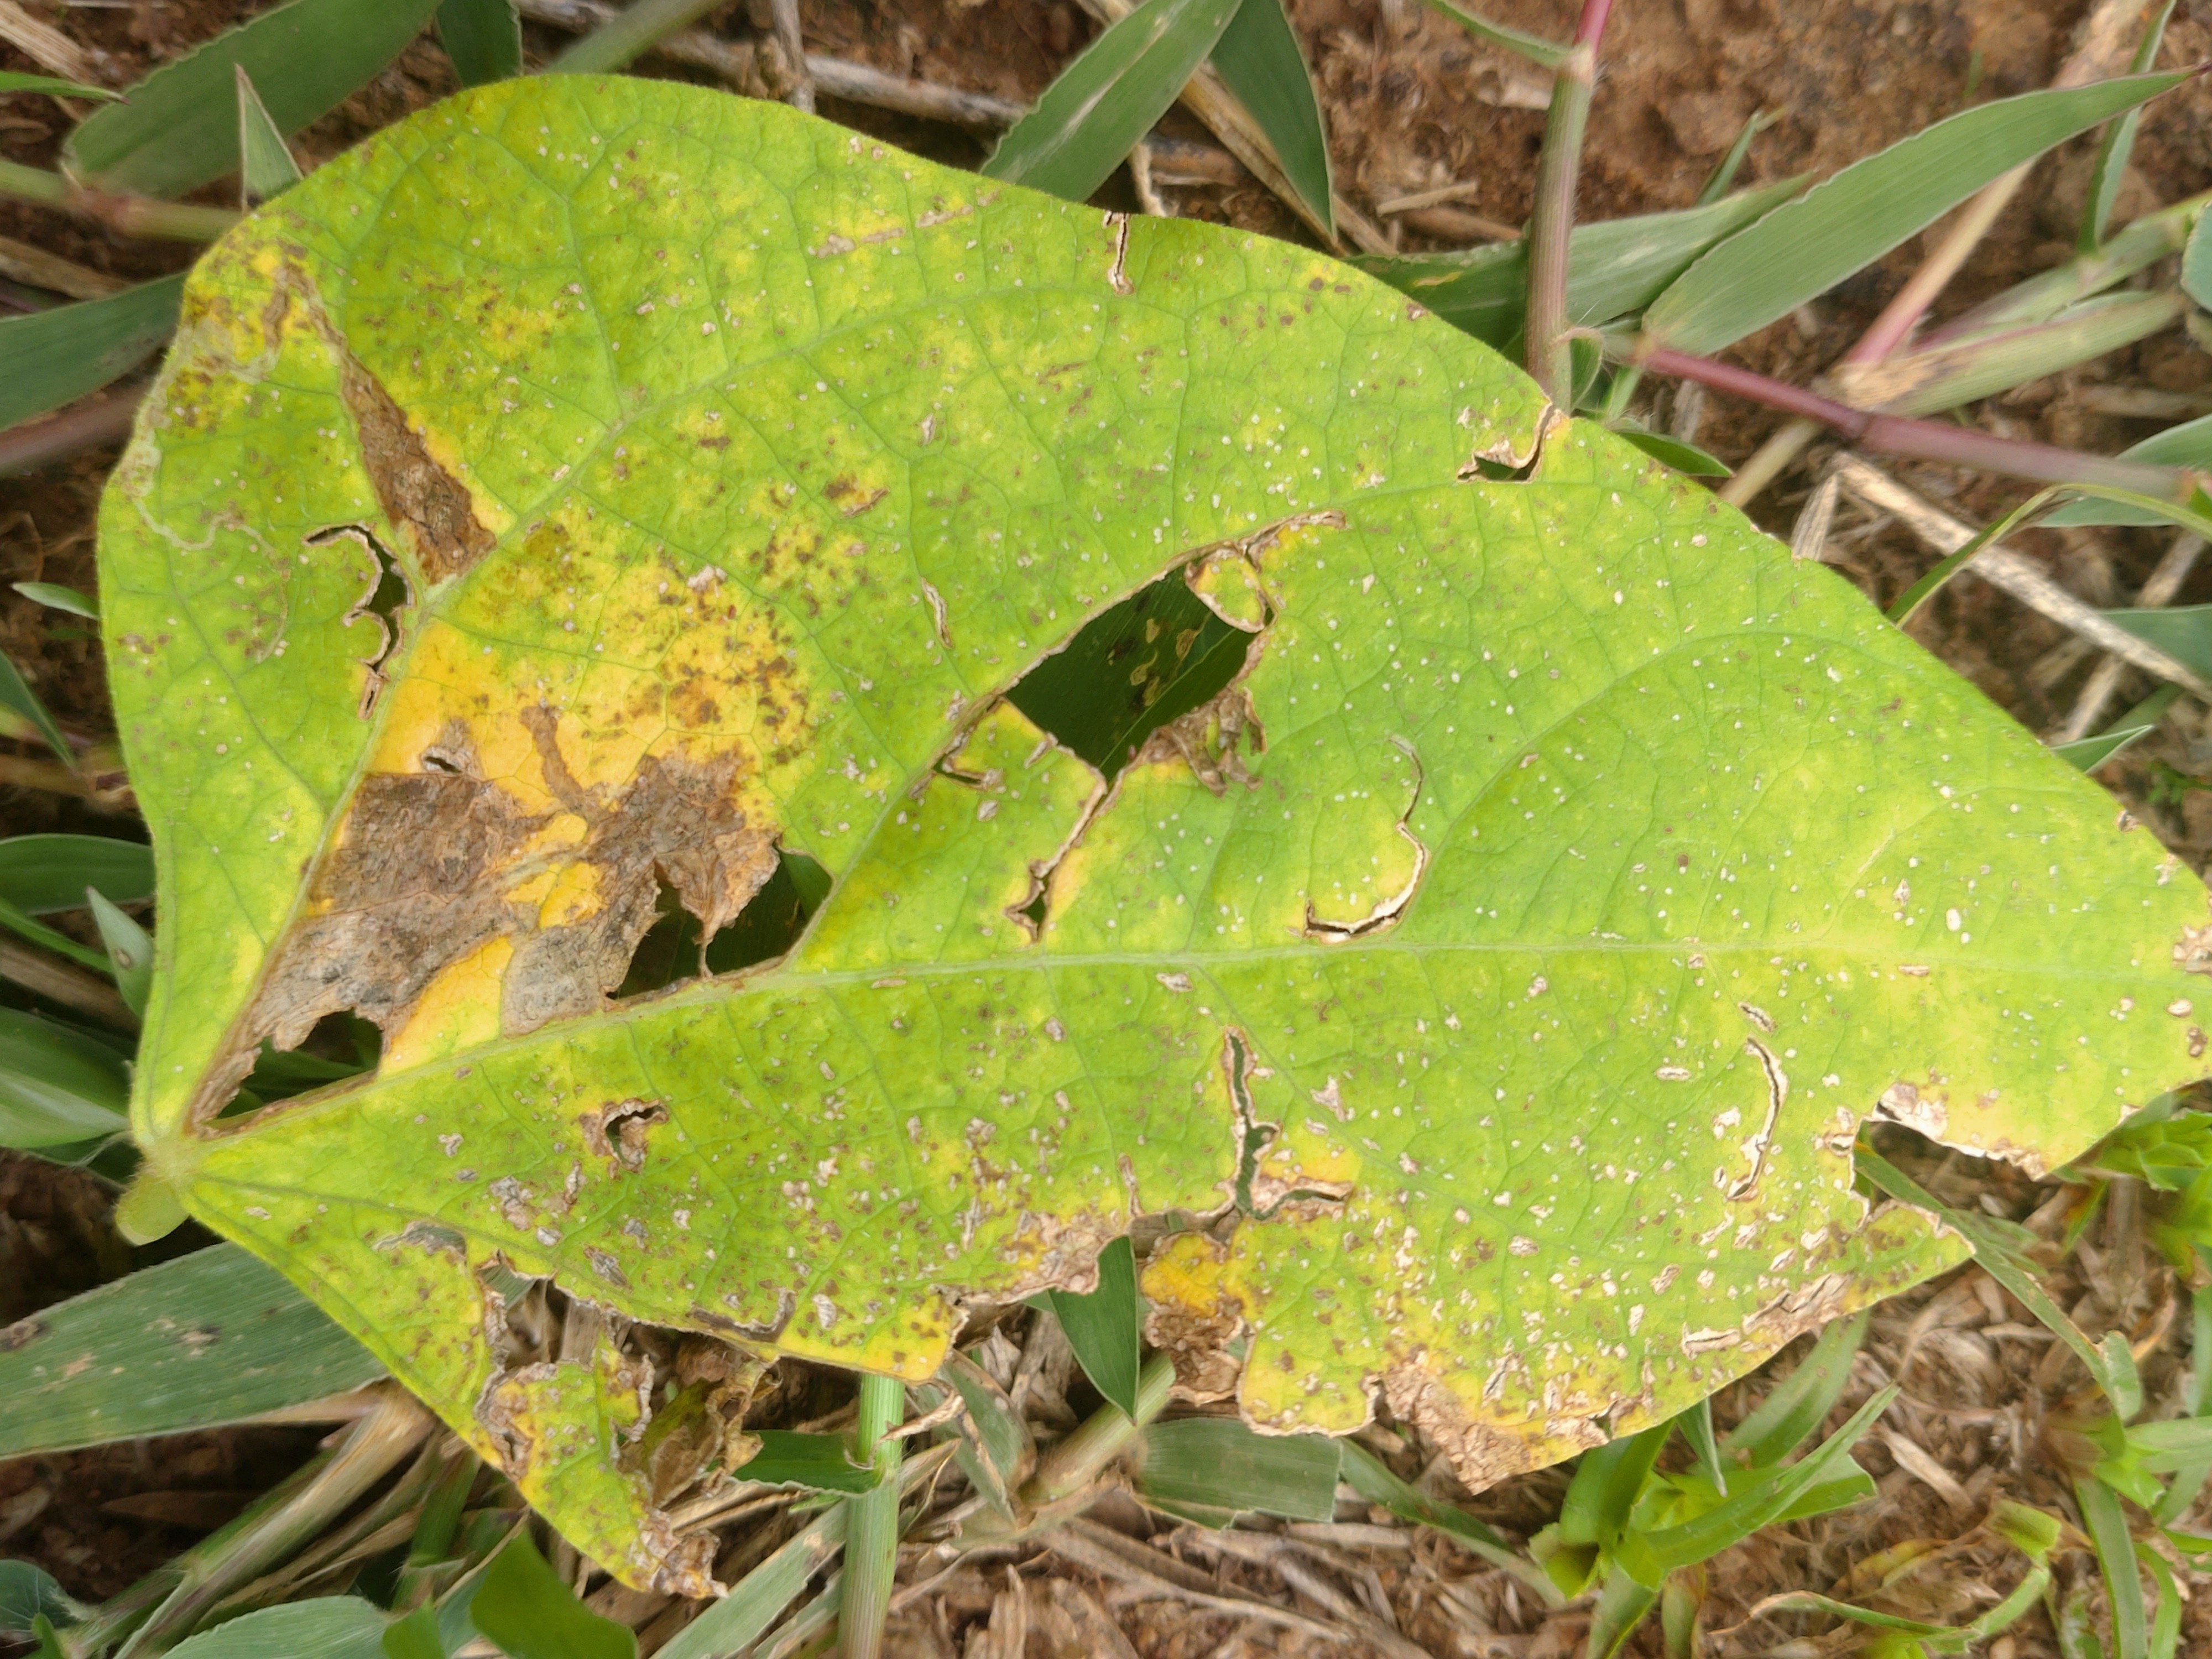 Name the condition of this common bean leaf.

rust
